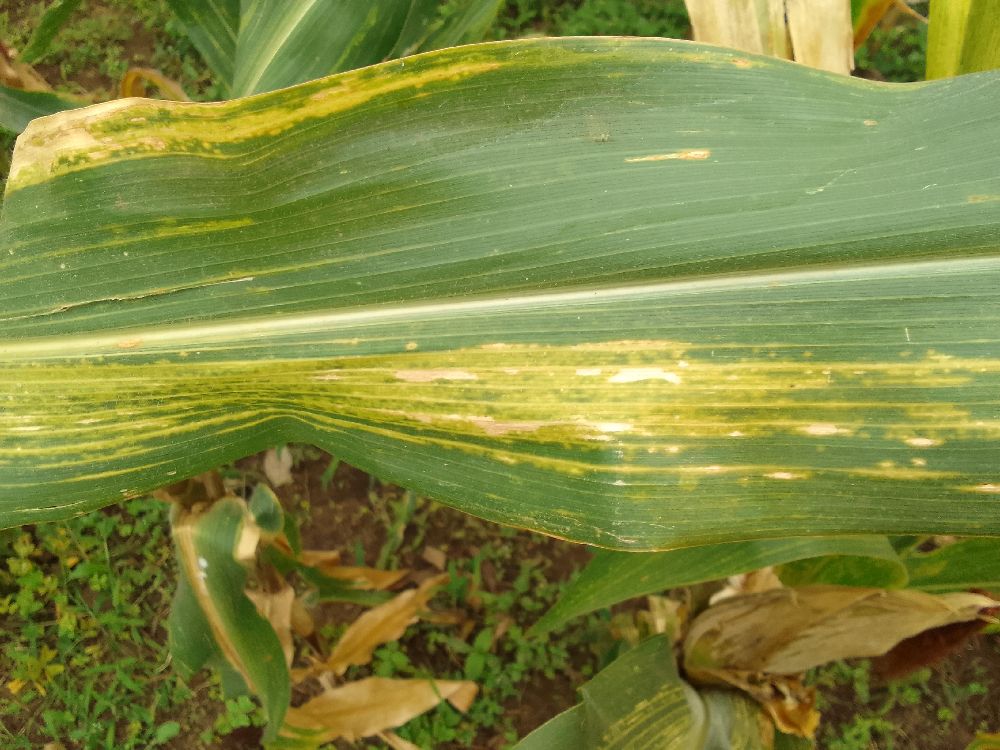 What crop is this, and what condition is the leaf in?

maize, maize lethal necrosis
